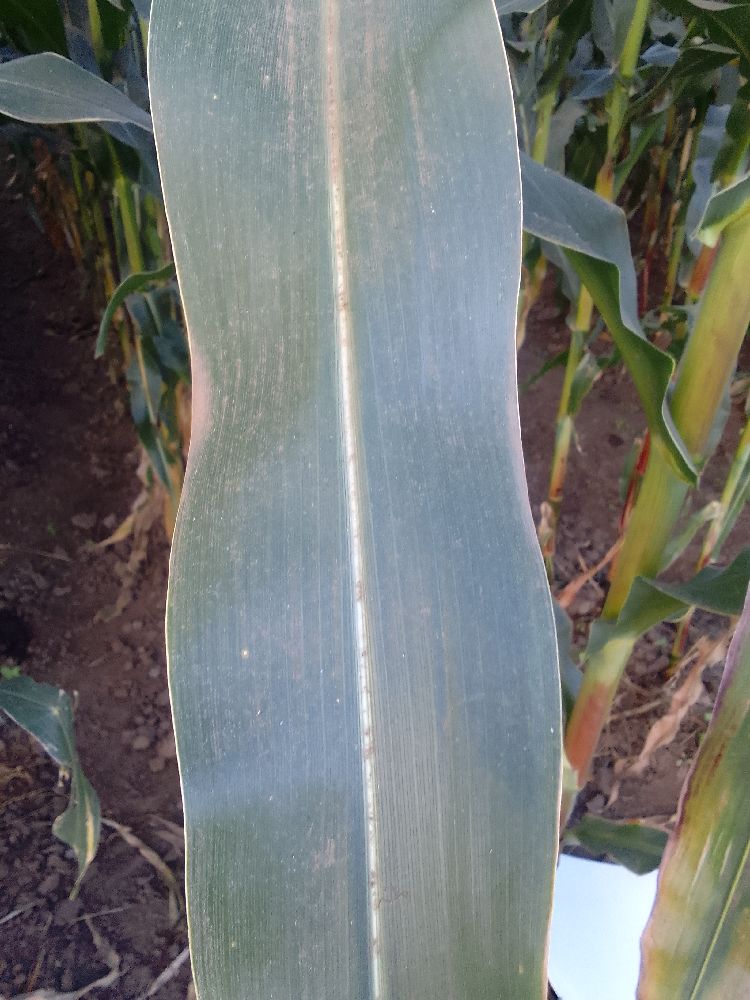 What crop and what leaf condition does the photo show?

maize, healthy
